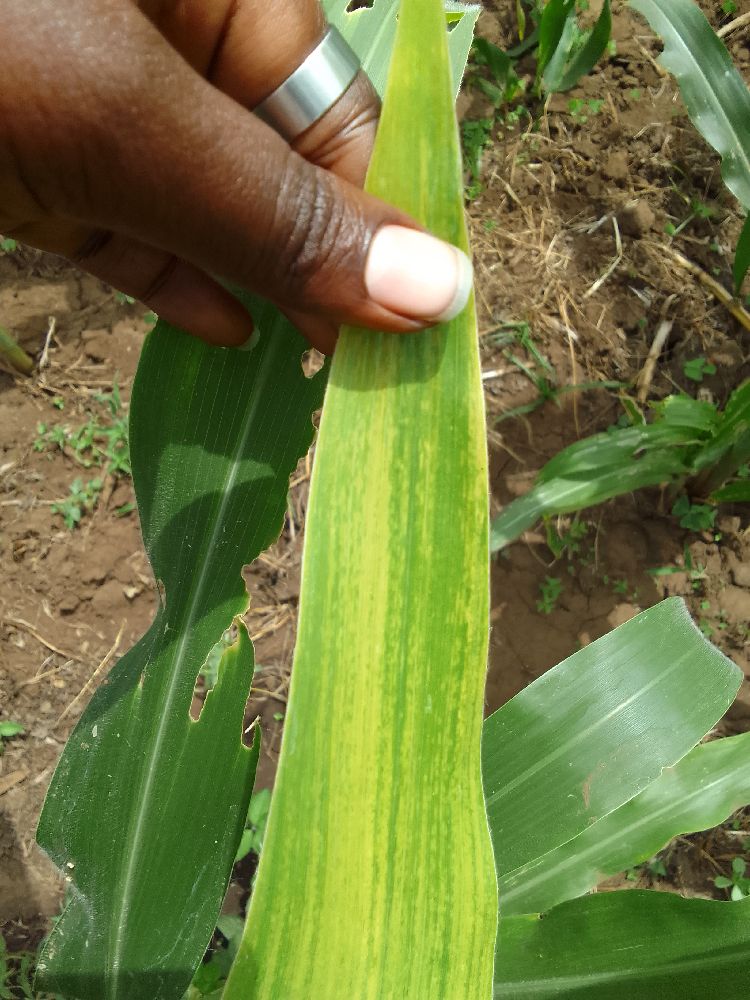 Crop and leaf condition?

maize, maize lethal necrosis
